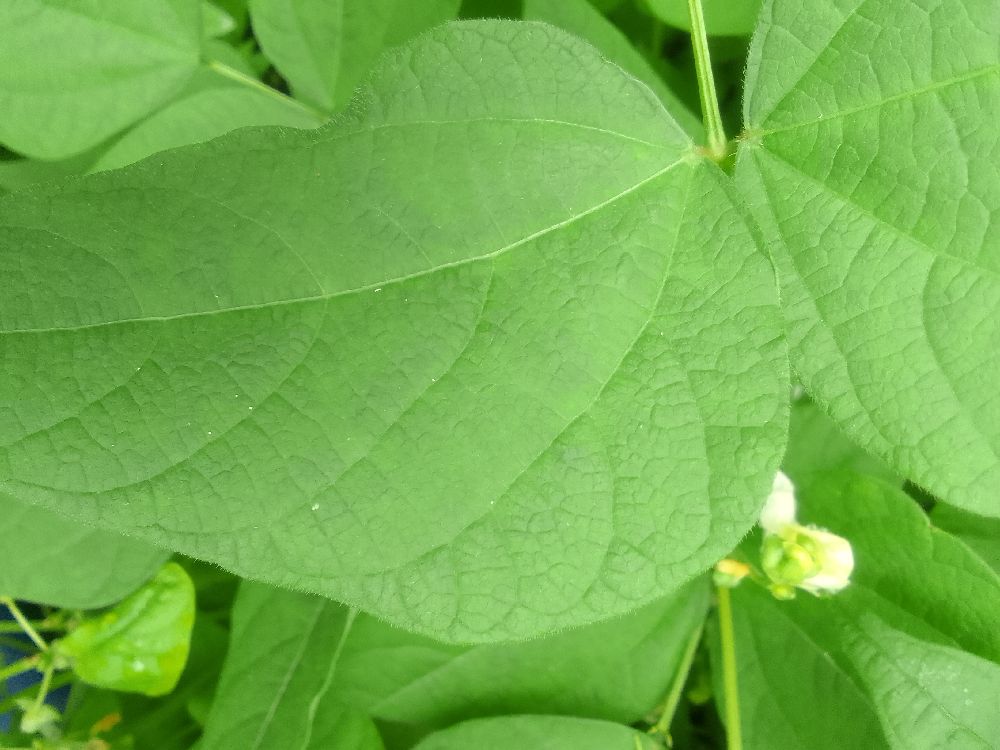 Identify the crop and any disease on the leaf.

common bean, healthy
